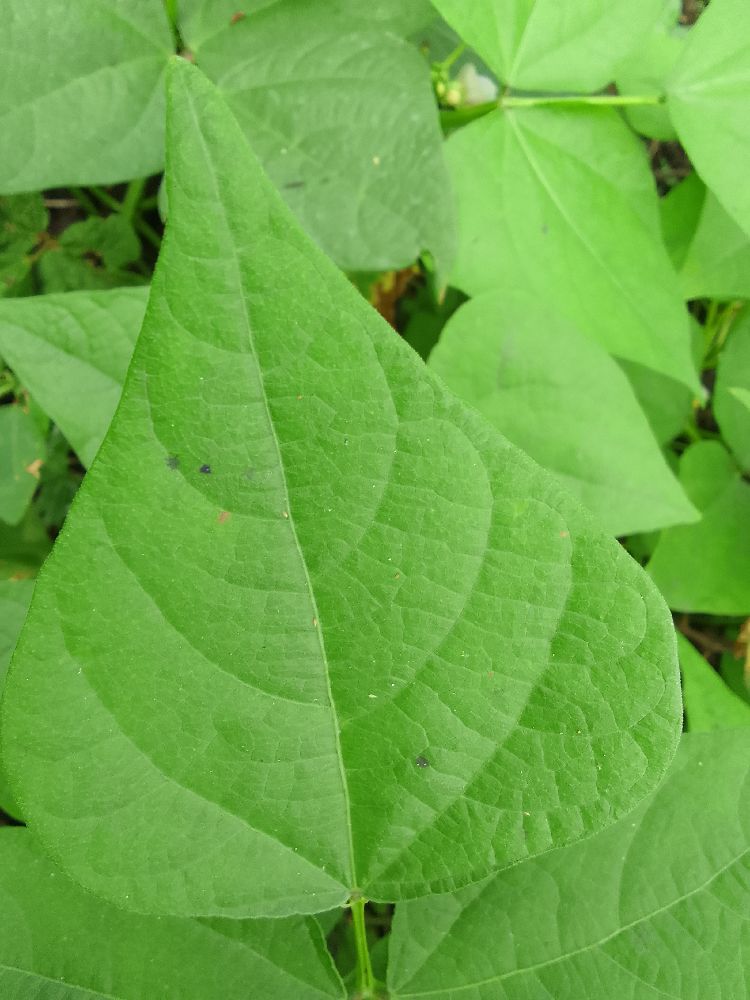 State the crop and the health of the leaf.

common bean, healthy
